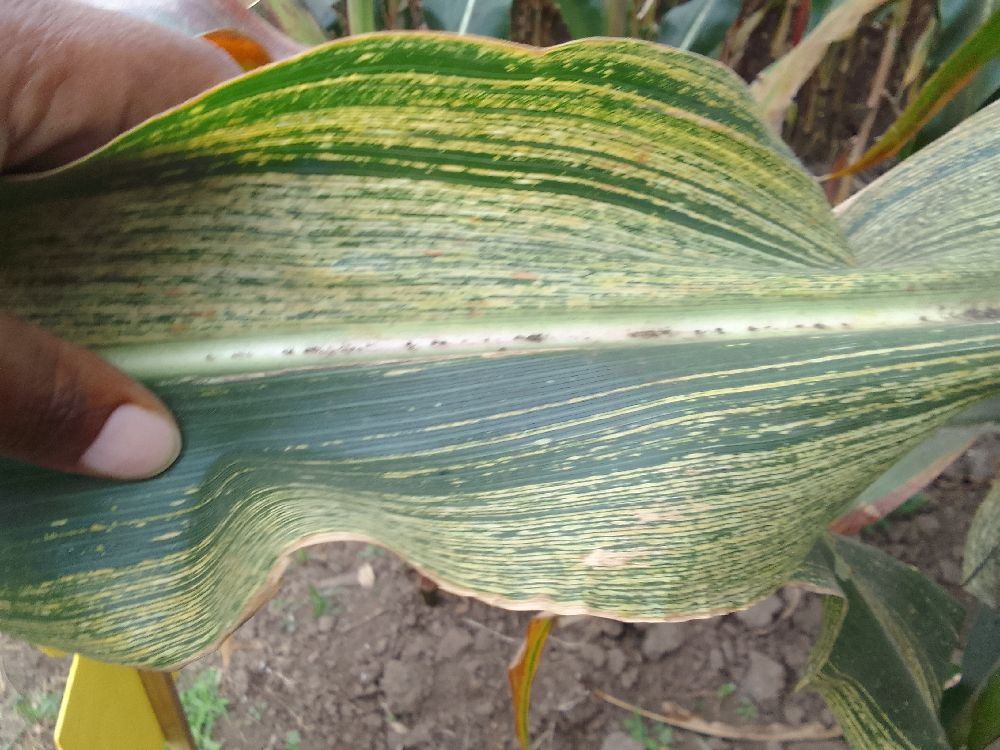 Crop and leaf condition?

maize, maize streak virus
